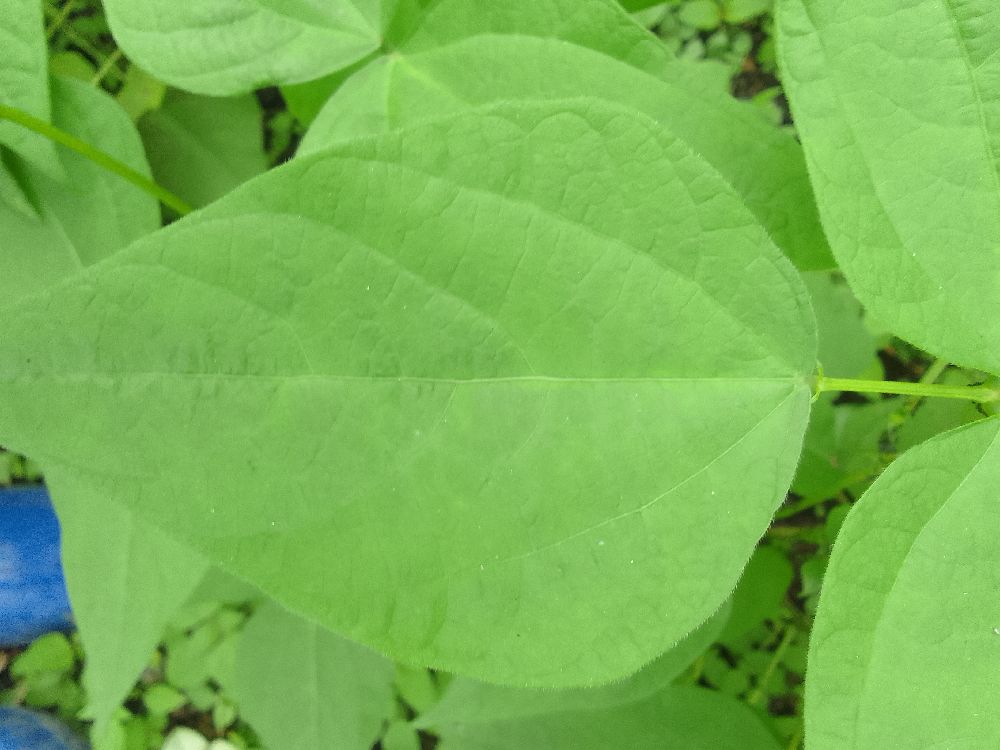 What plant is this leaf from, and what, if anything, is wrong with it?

common bean, healthy
